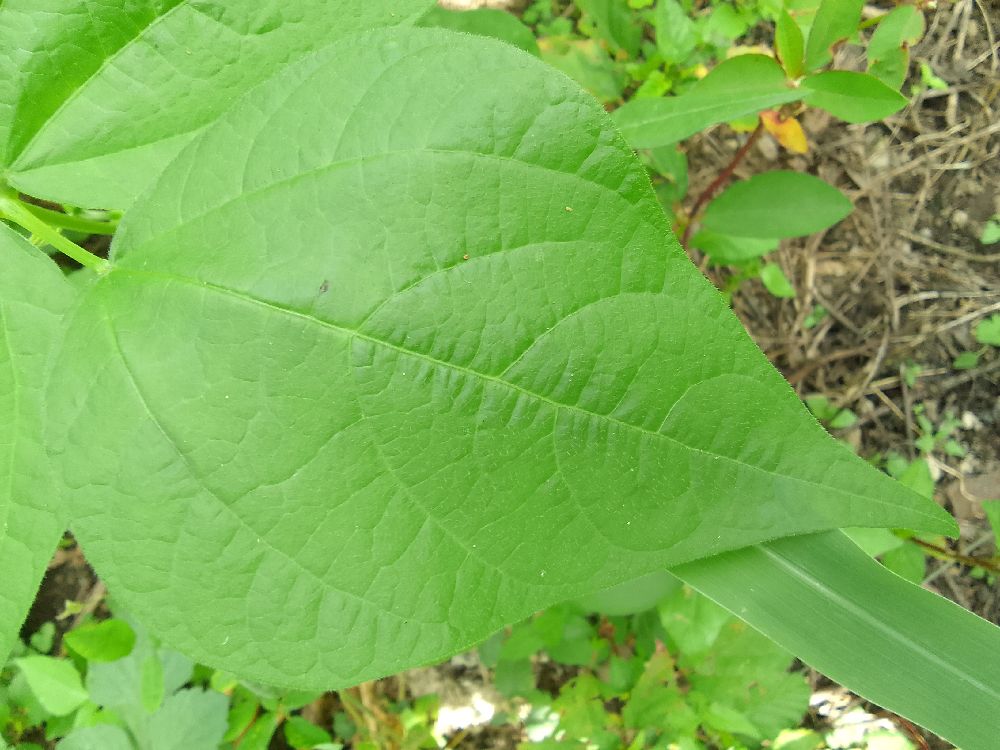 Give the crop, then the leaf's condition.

common bean, healthy
